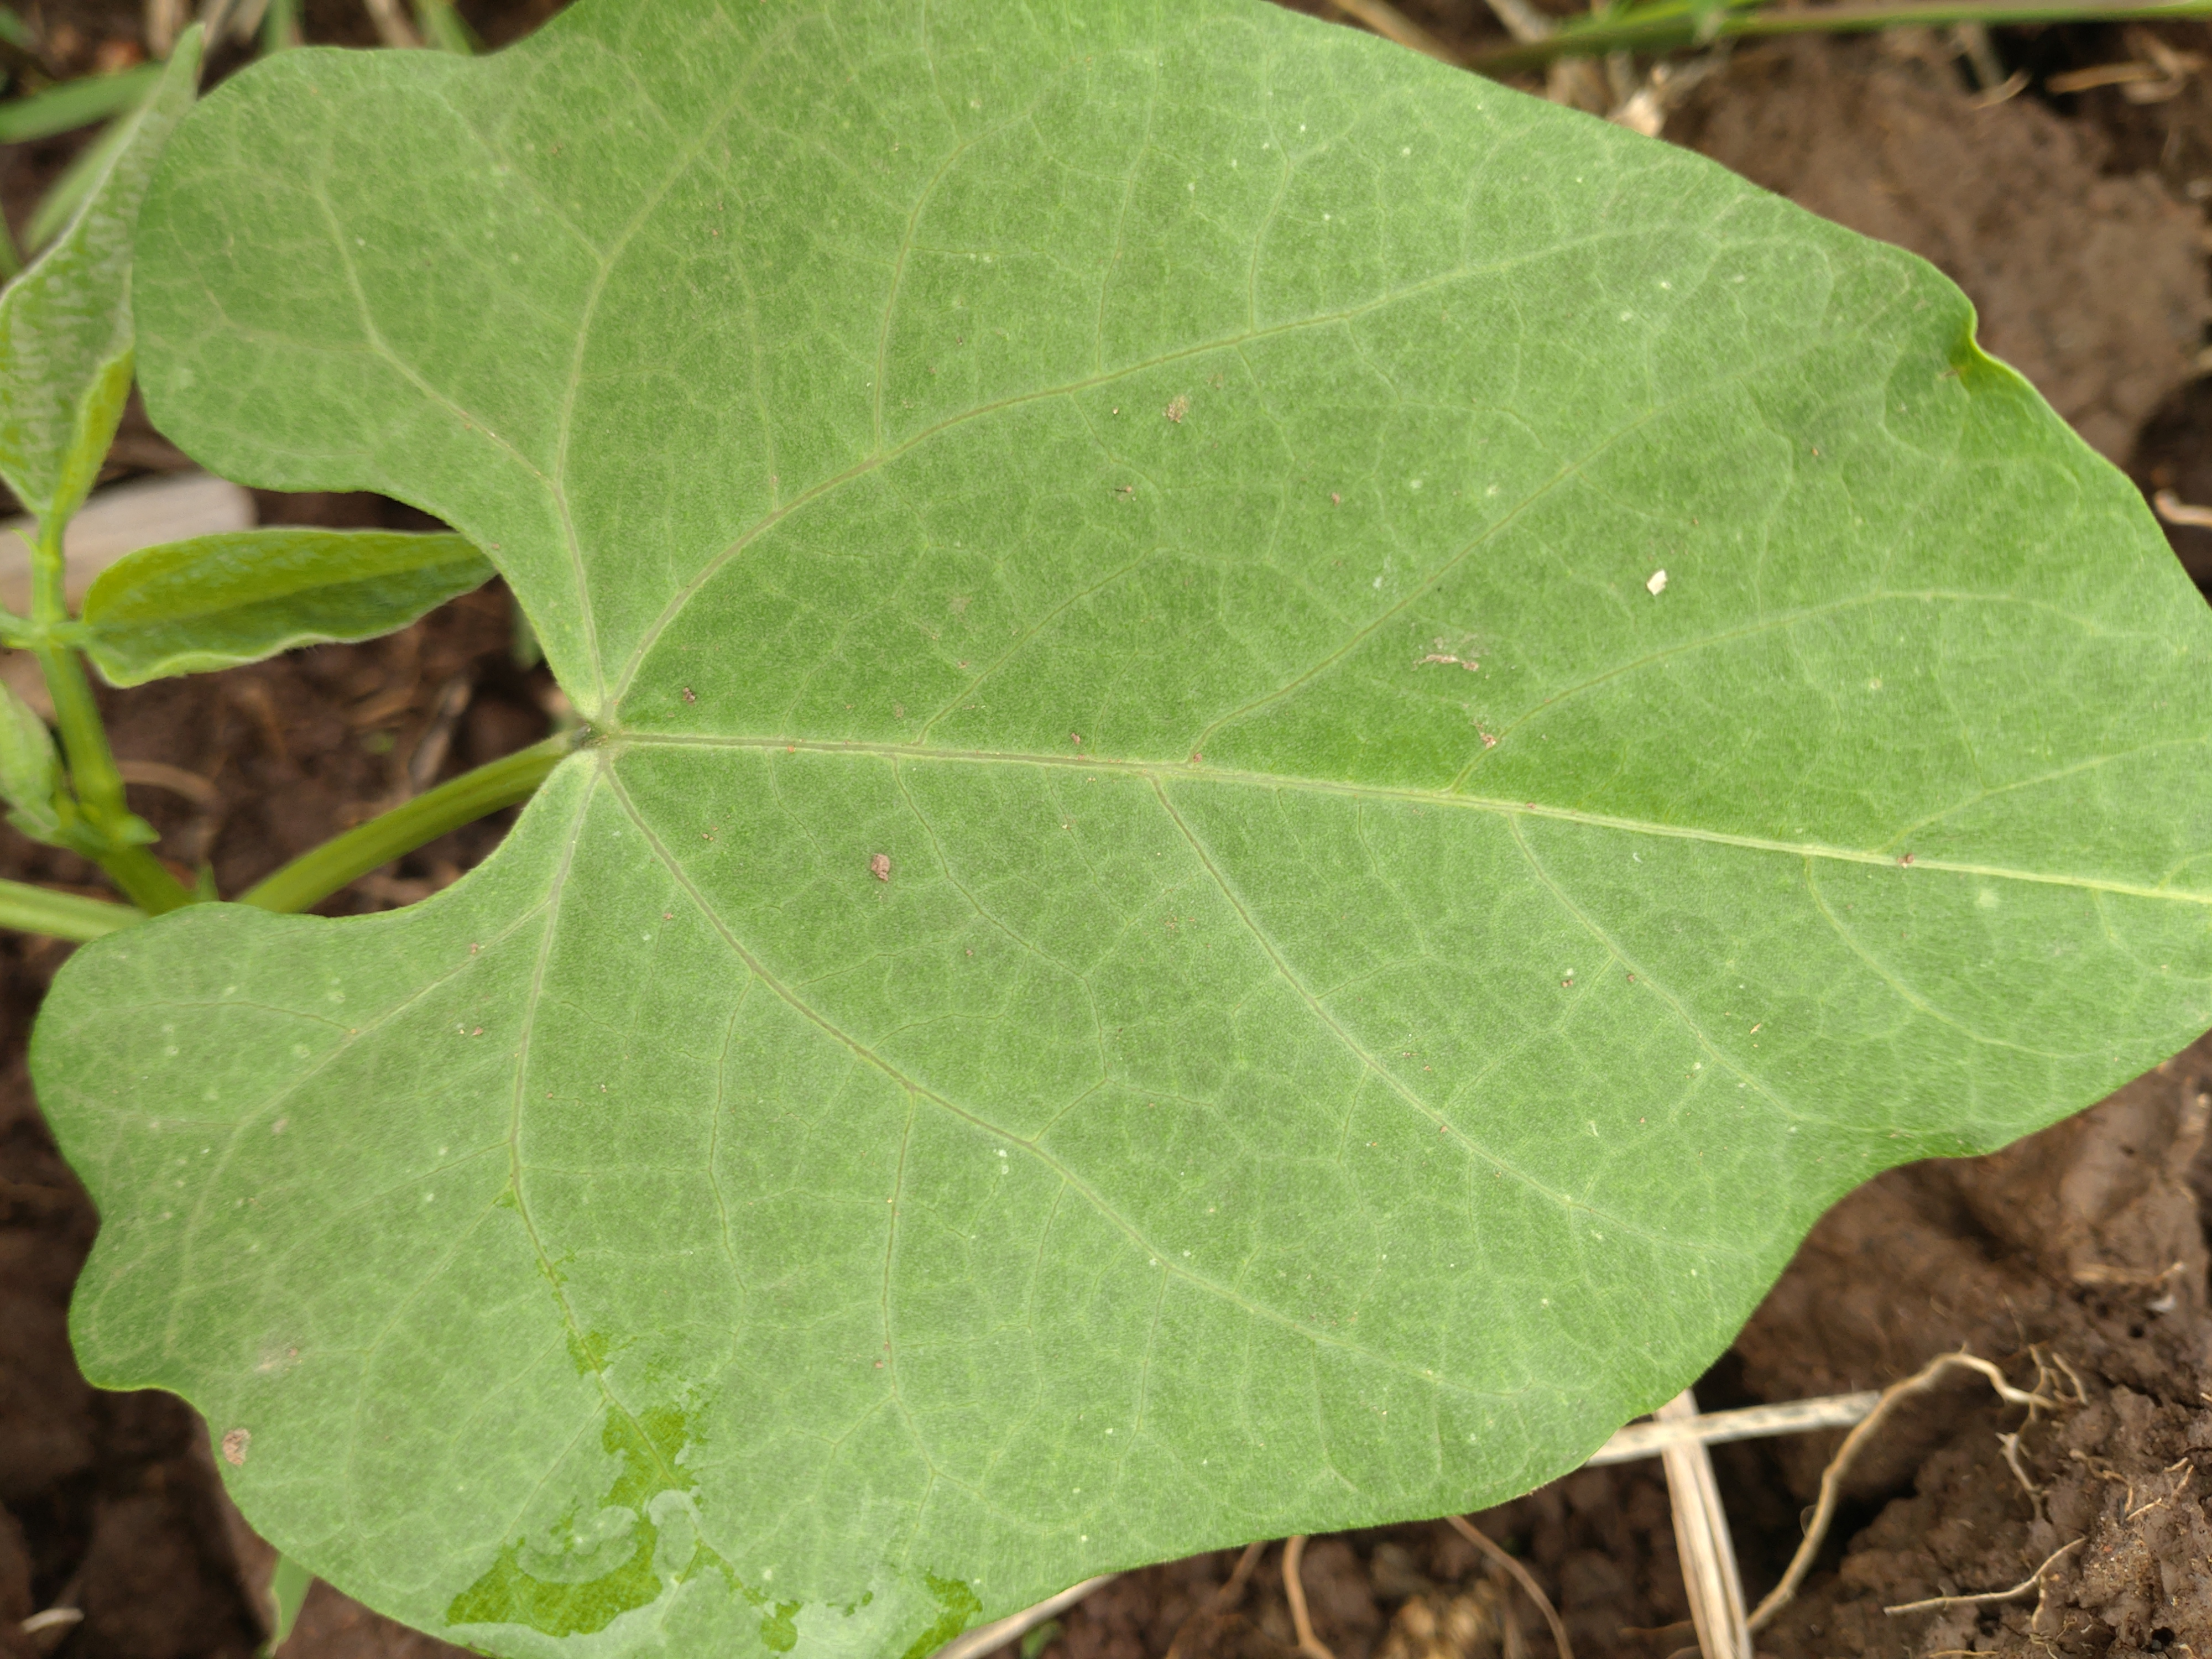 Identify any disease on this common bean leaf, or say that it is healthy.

healthy
